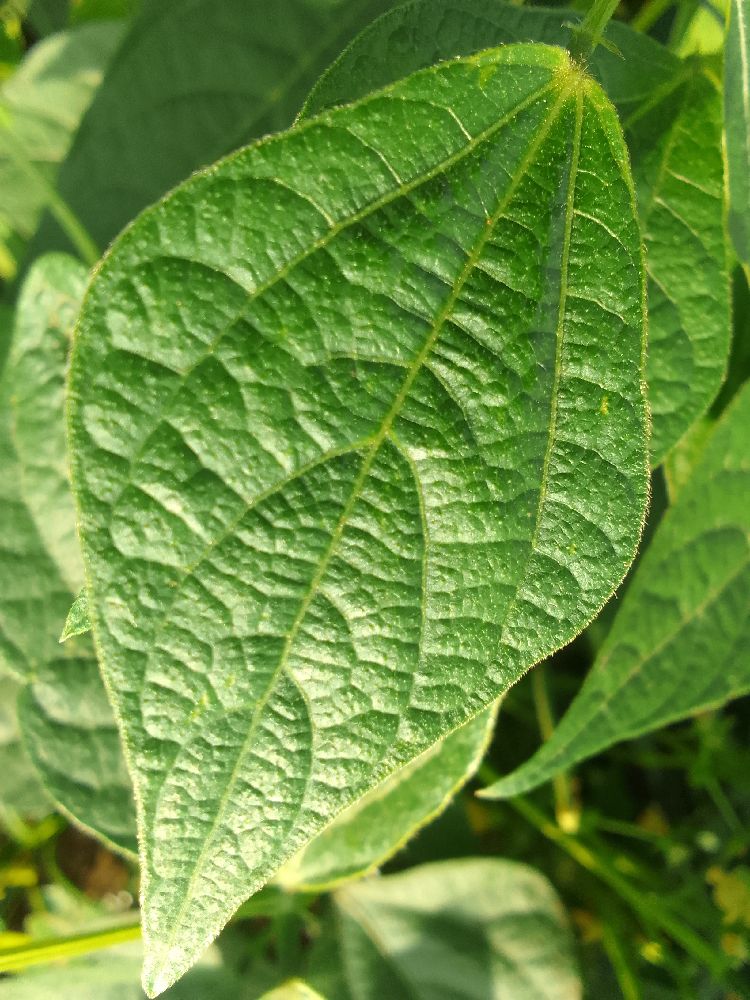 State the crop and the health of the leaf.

common bean, healthy
